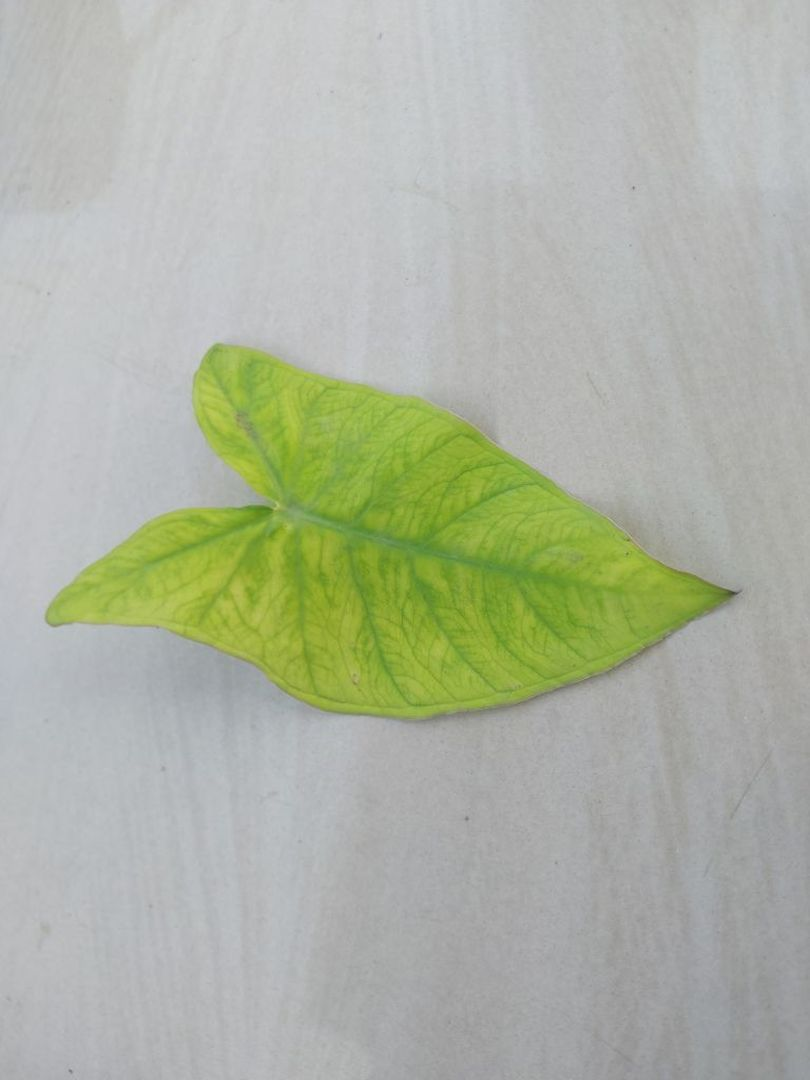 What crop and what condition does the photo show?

taro, mosaic
